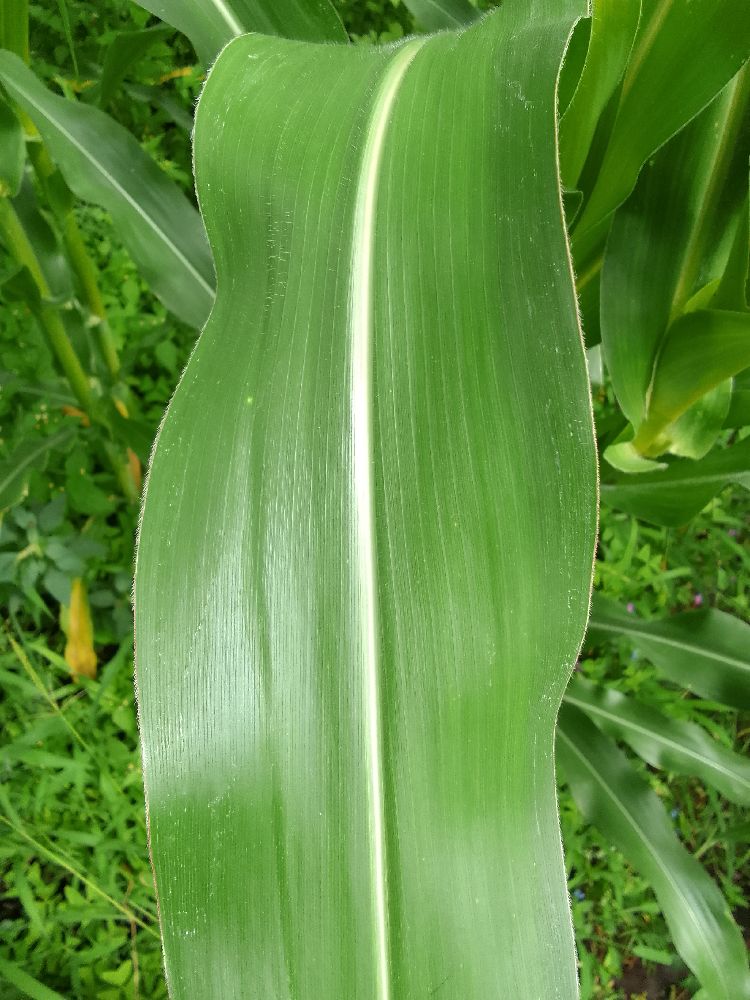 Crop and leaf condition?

maize, healthy
